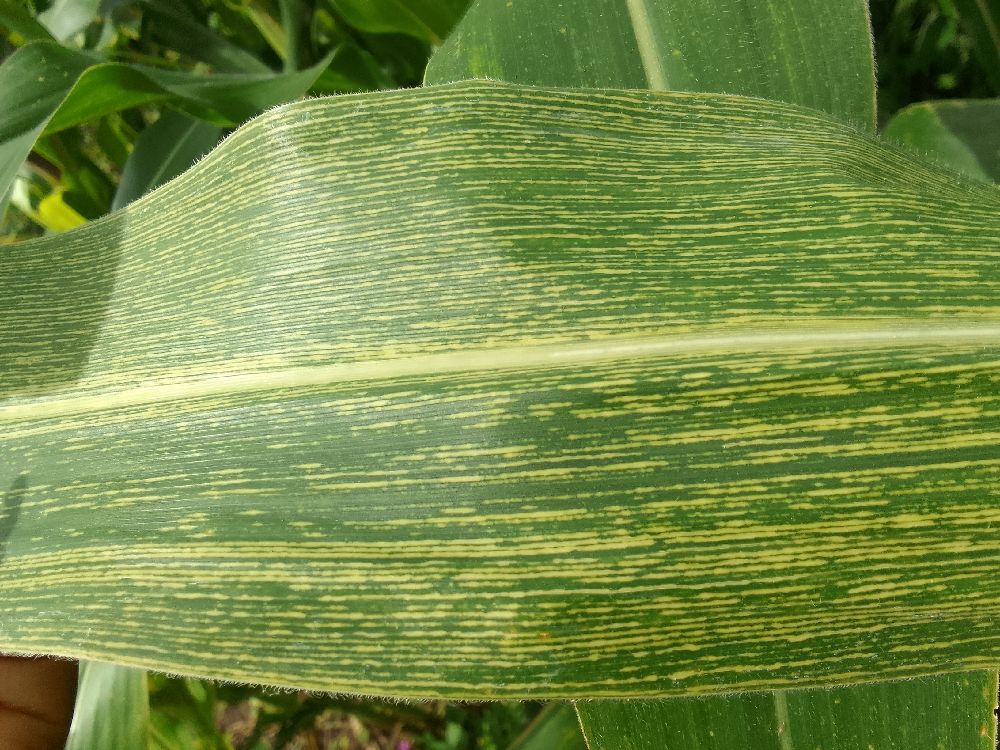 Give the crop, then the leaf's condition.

maize, maize streak virus
